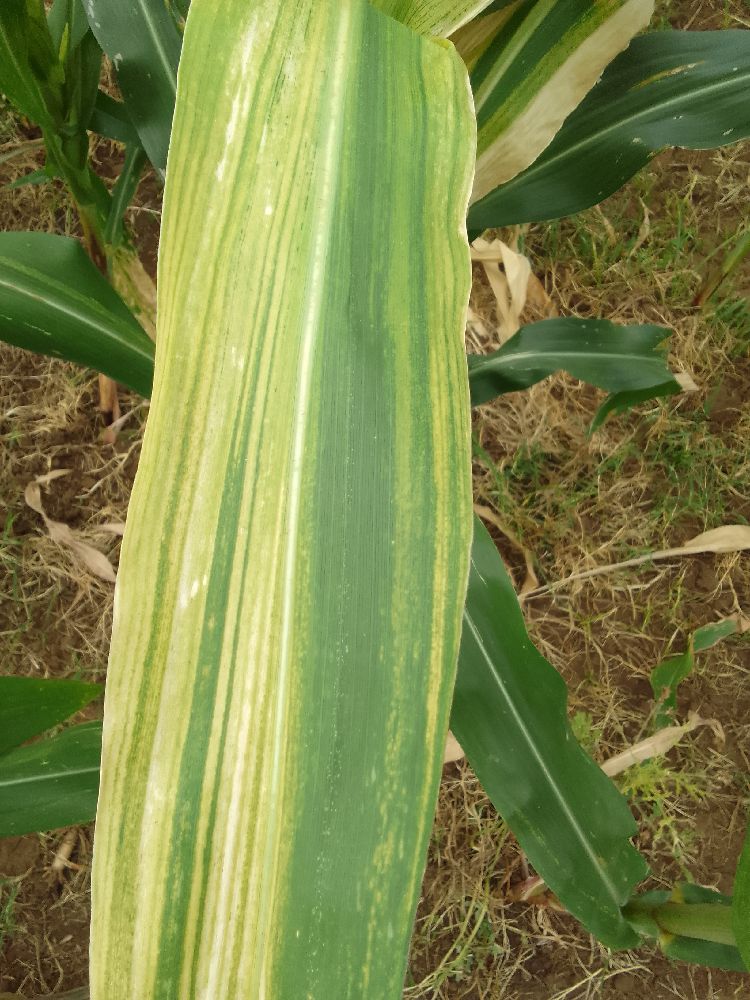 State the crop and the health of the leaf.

maize, maize lethal necrosis
